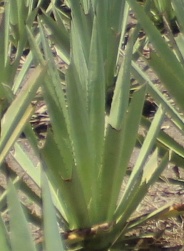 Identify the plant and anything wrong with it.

agave, small
